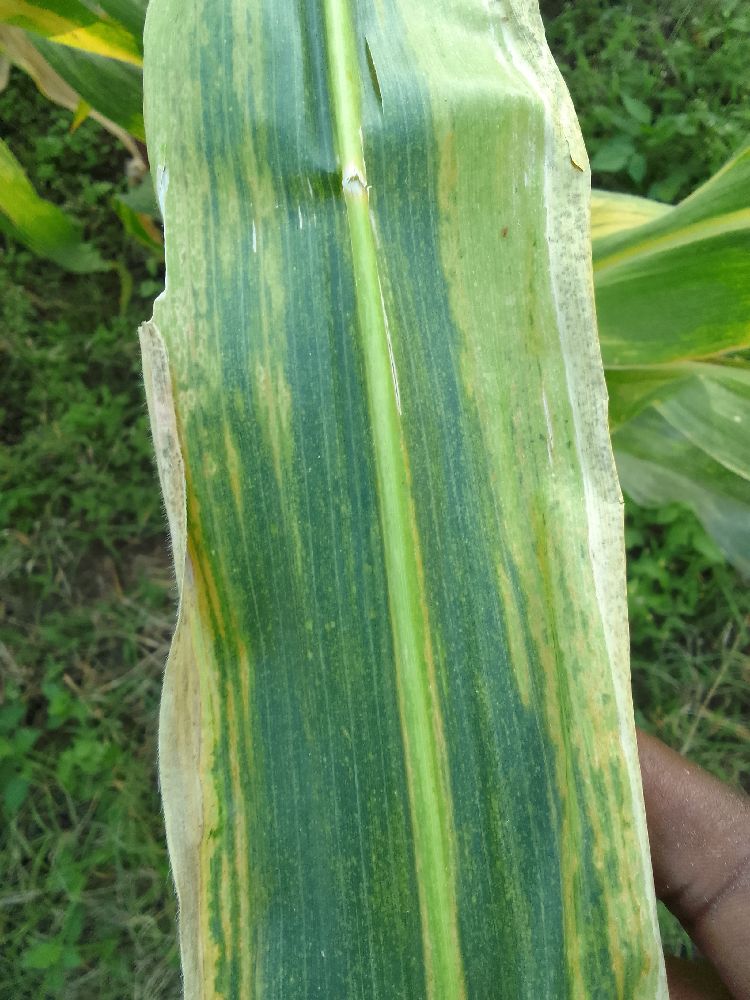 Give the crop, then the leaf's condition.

maize, maize lethal necrosis
